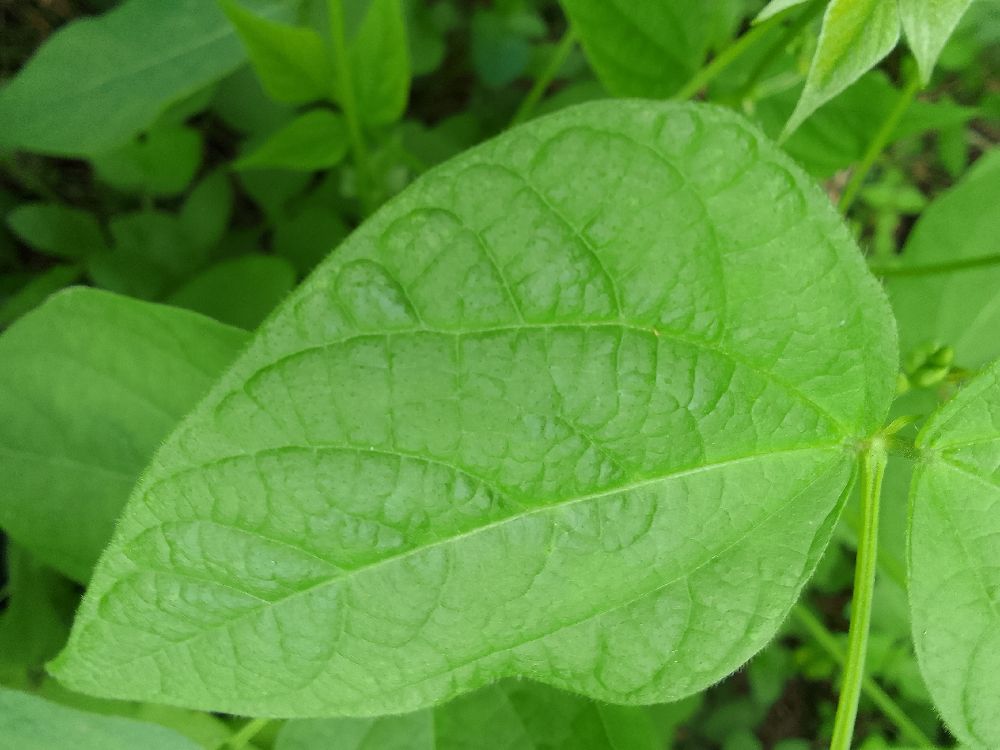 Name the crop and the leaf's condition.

common bean, healthy
